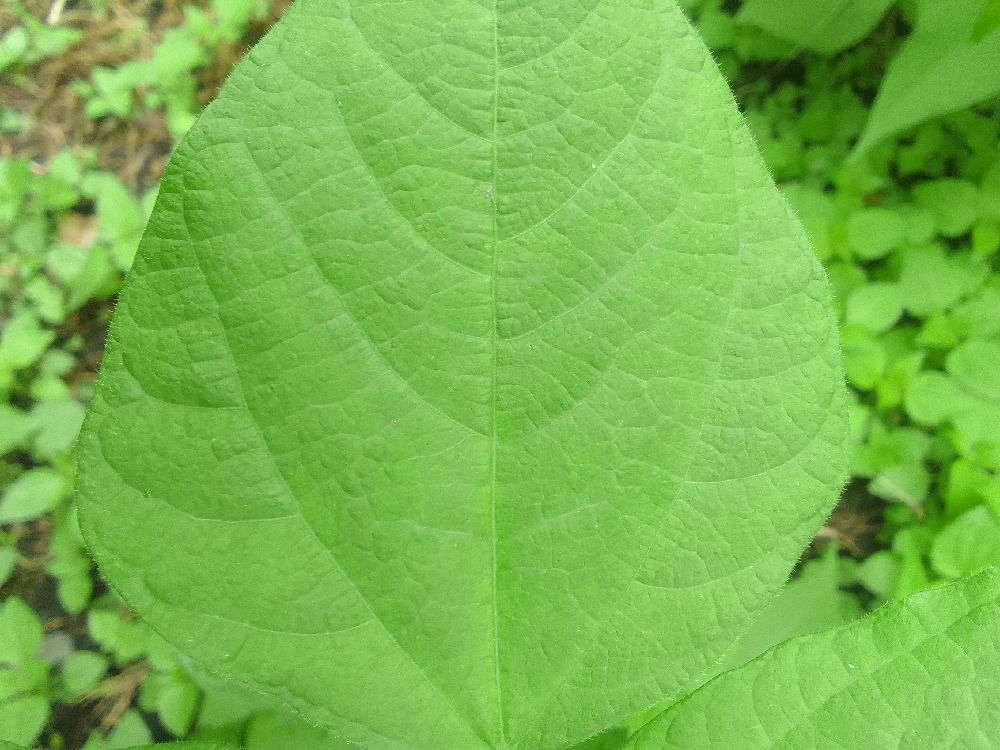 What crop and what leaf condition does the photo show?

common bean, healthy
